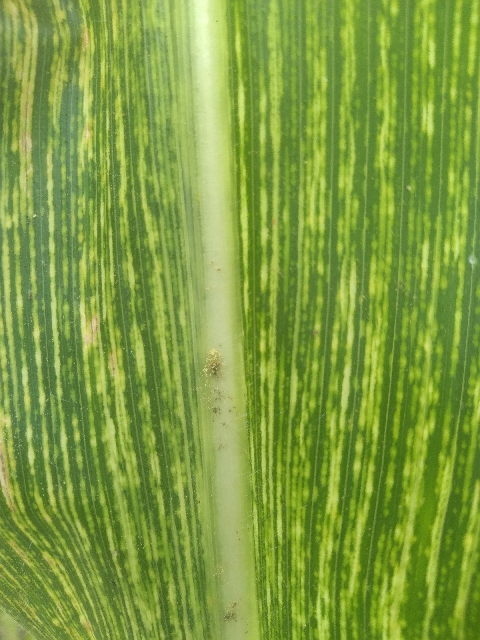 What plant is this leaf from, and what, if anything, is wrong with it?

maize, maize streak virus
